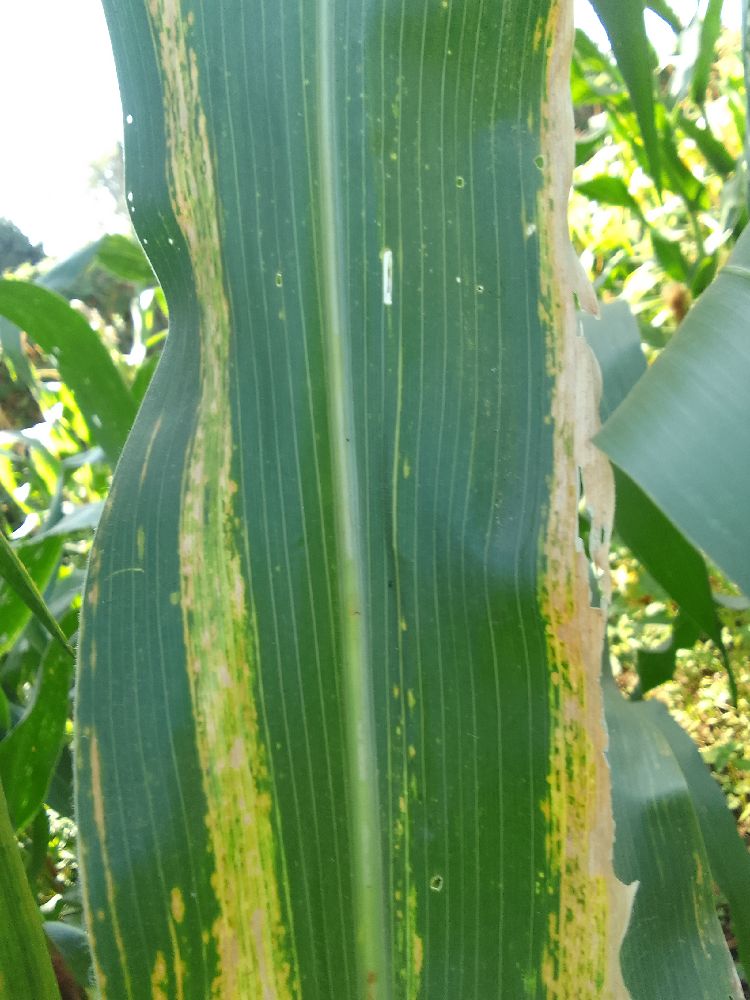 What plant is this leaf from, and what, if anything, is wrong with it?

maize, maize lethal necrosis
